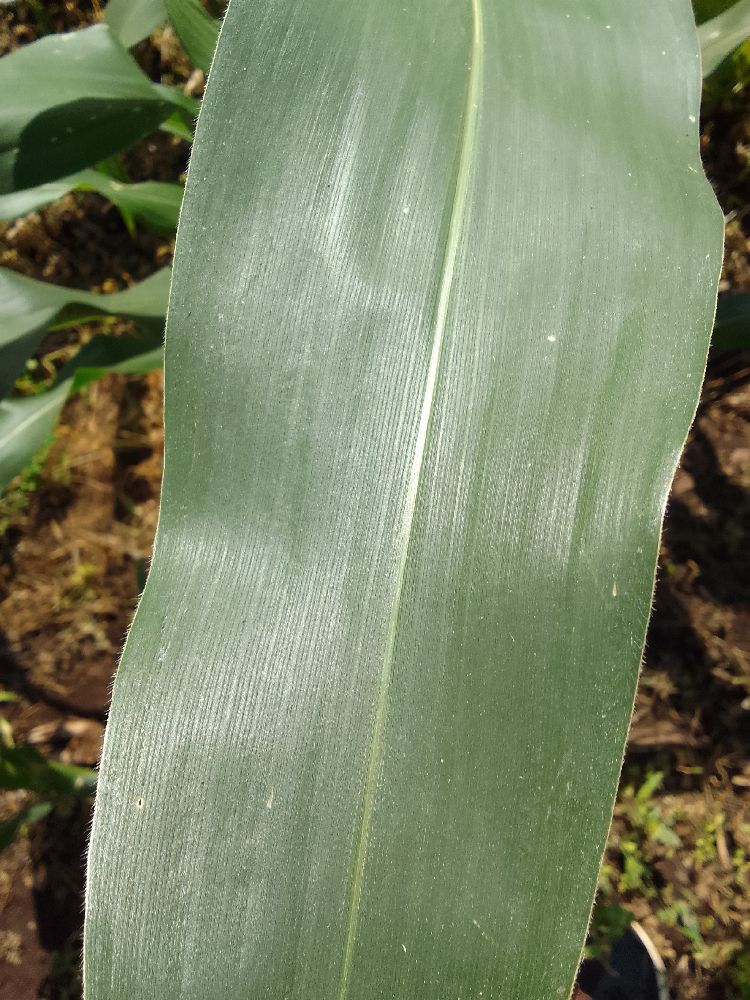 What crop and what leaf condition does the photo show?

maize, healthy
